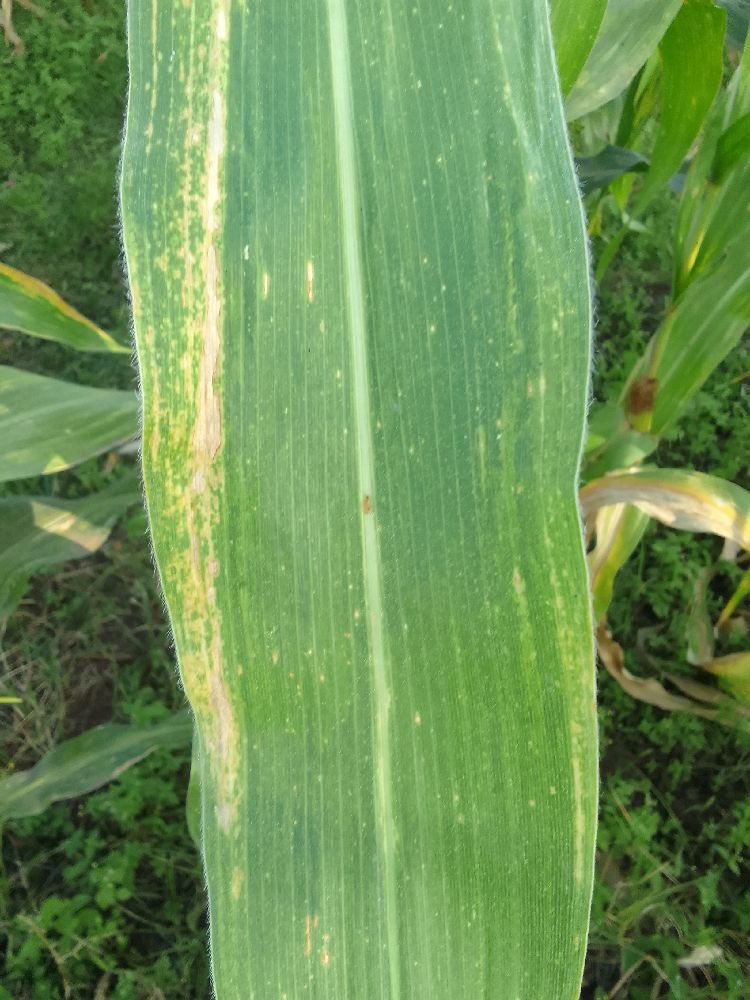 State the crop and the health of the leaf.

maize, maize lethal necrosis
